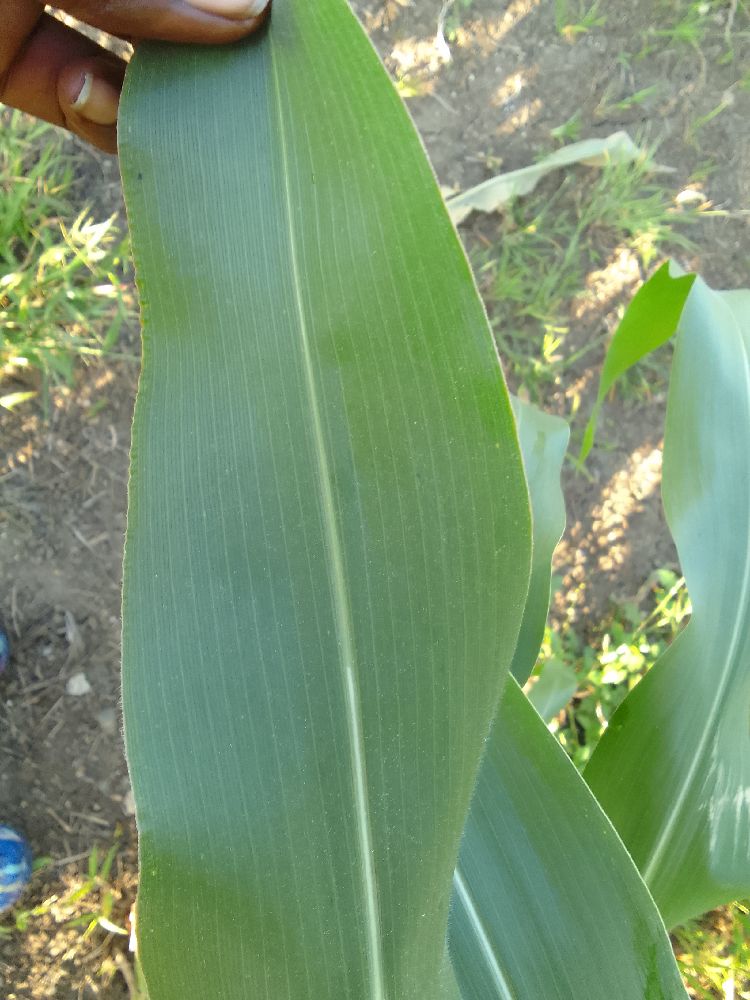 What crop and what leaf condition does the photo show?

maize, healthy
